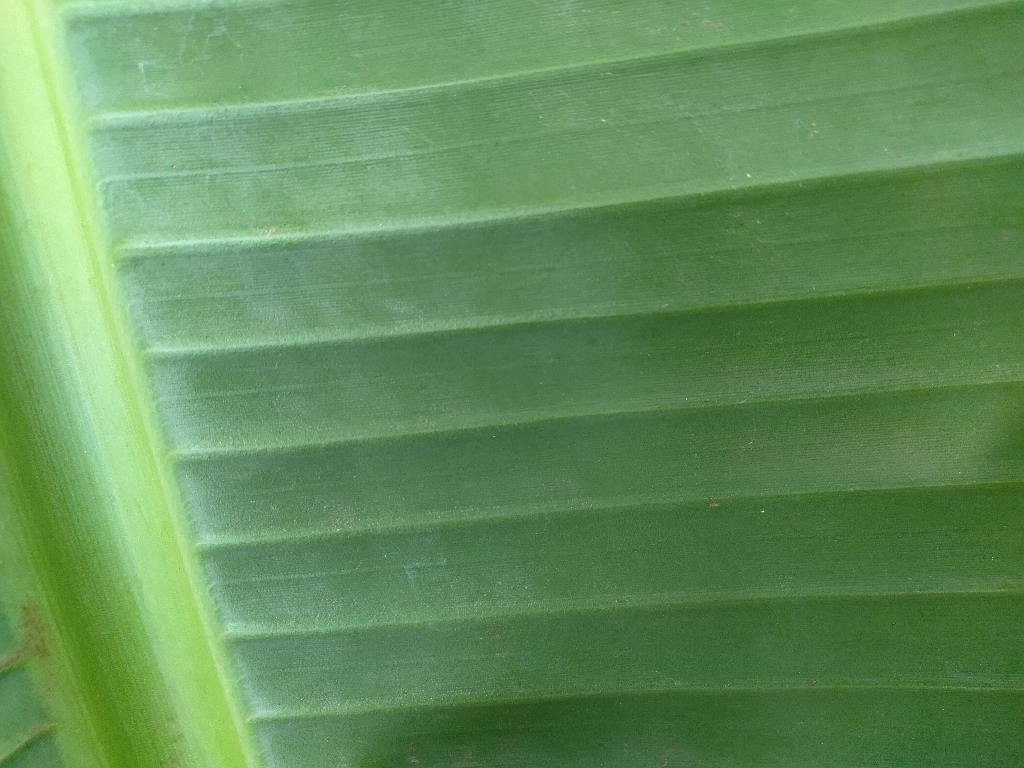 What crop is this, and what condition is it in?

banana, healthy
